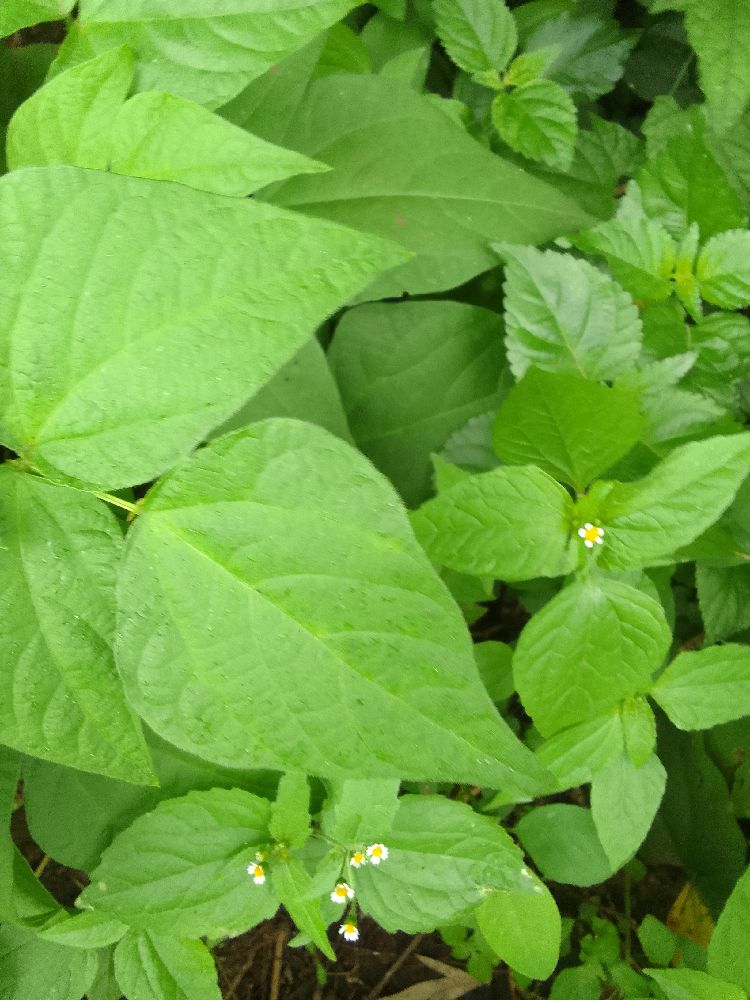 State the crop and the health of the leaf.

common bean, healthy
